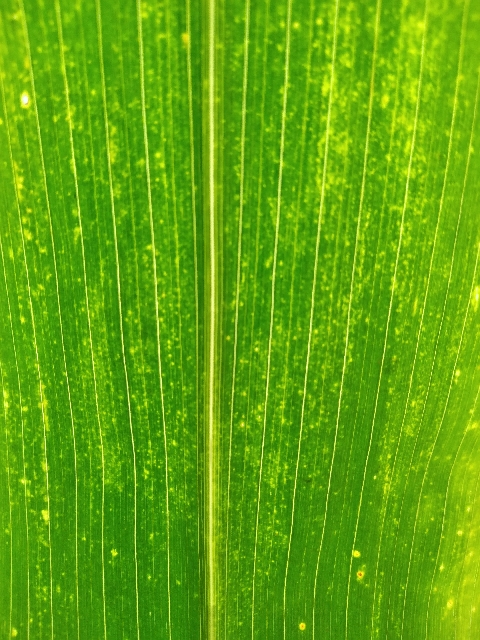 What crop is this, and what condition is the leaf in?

maize, maize lethal necrosis
